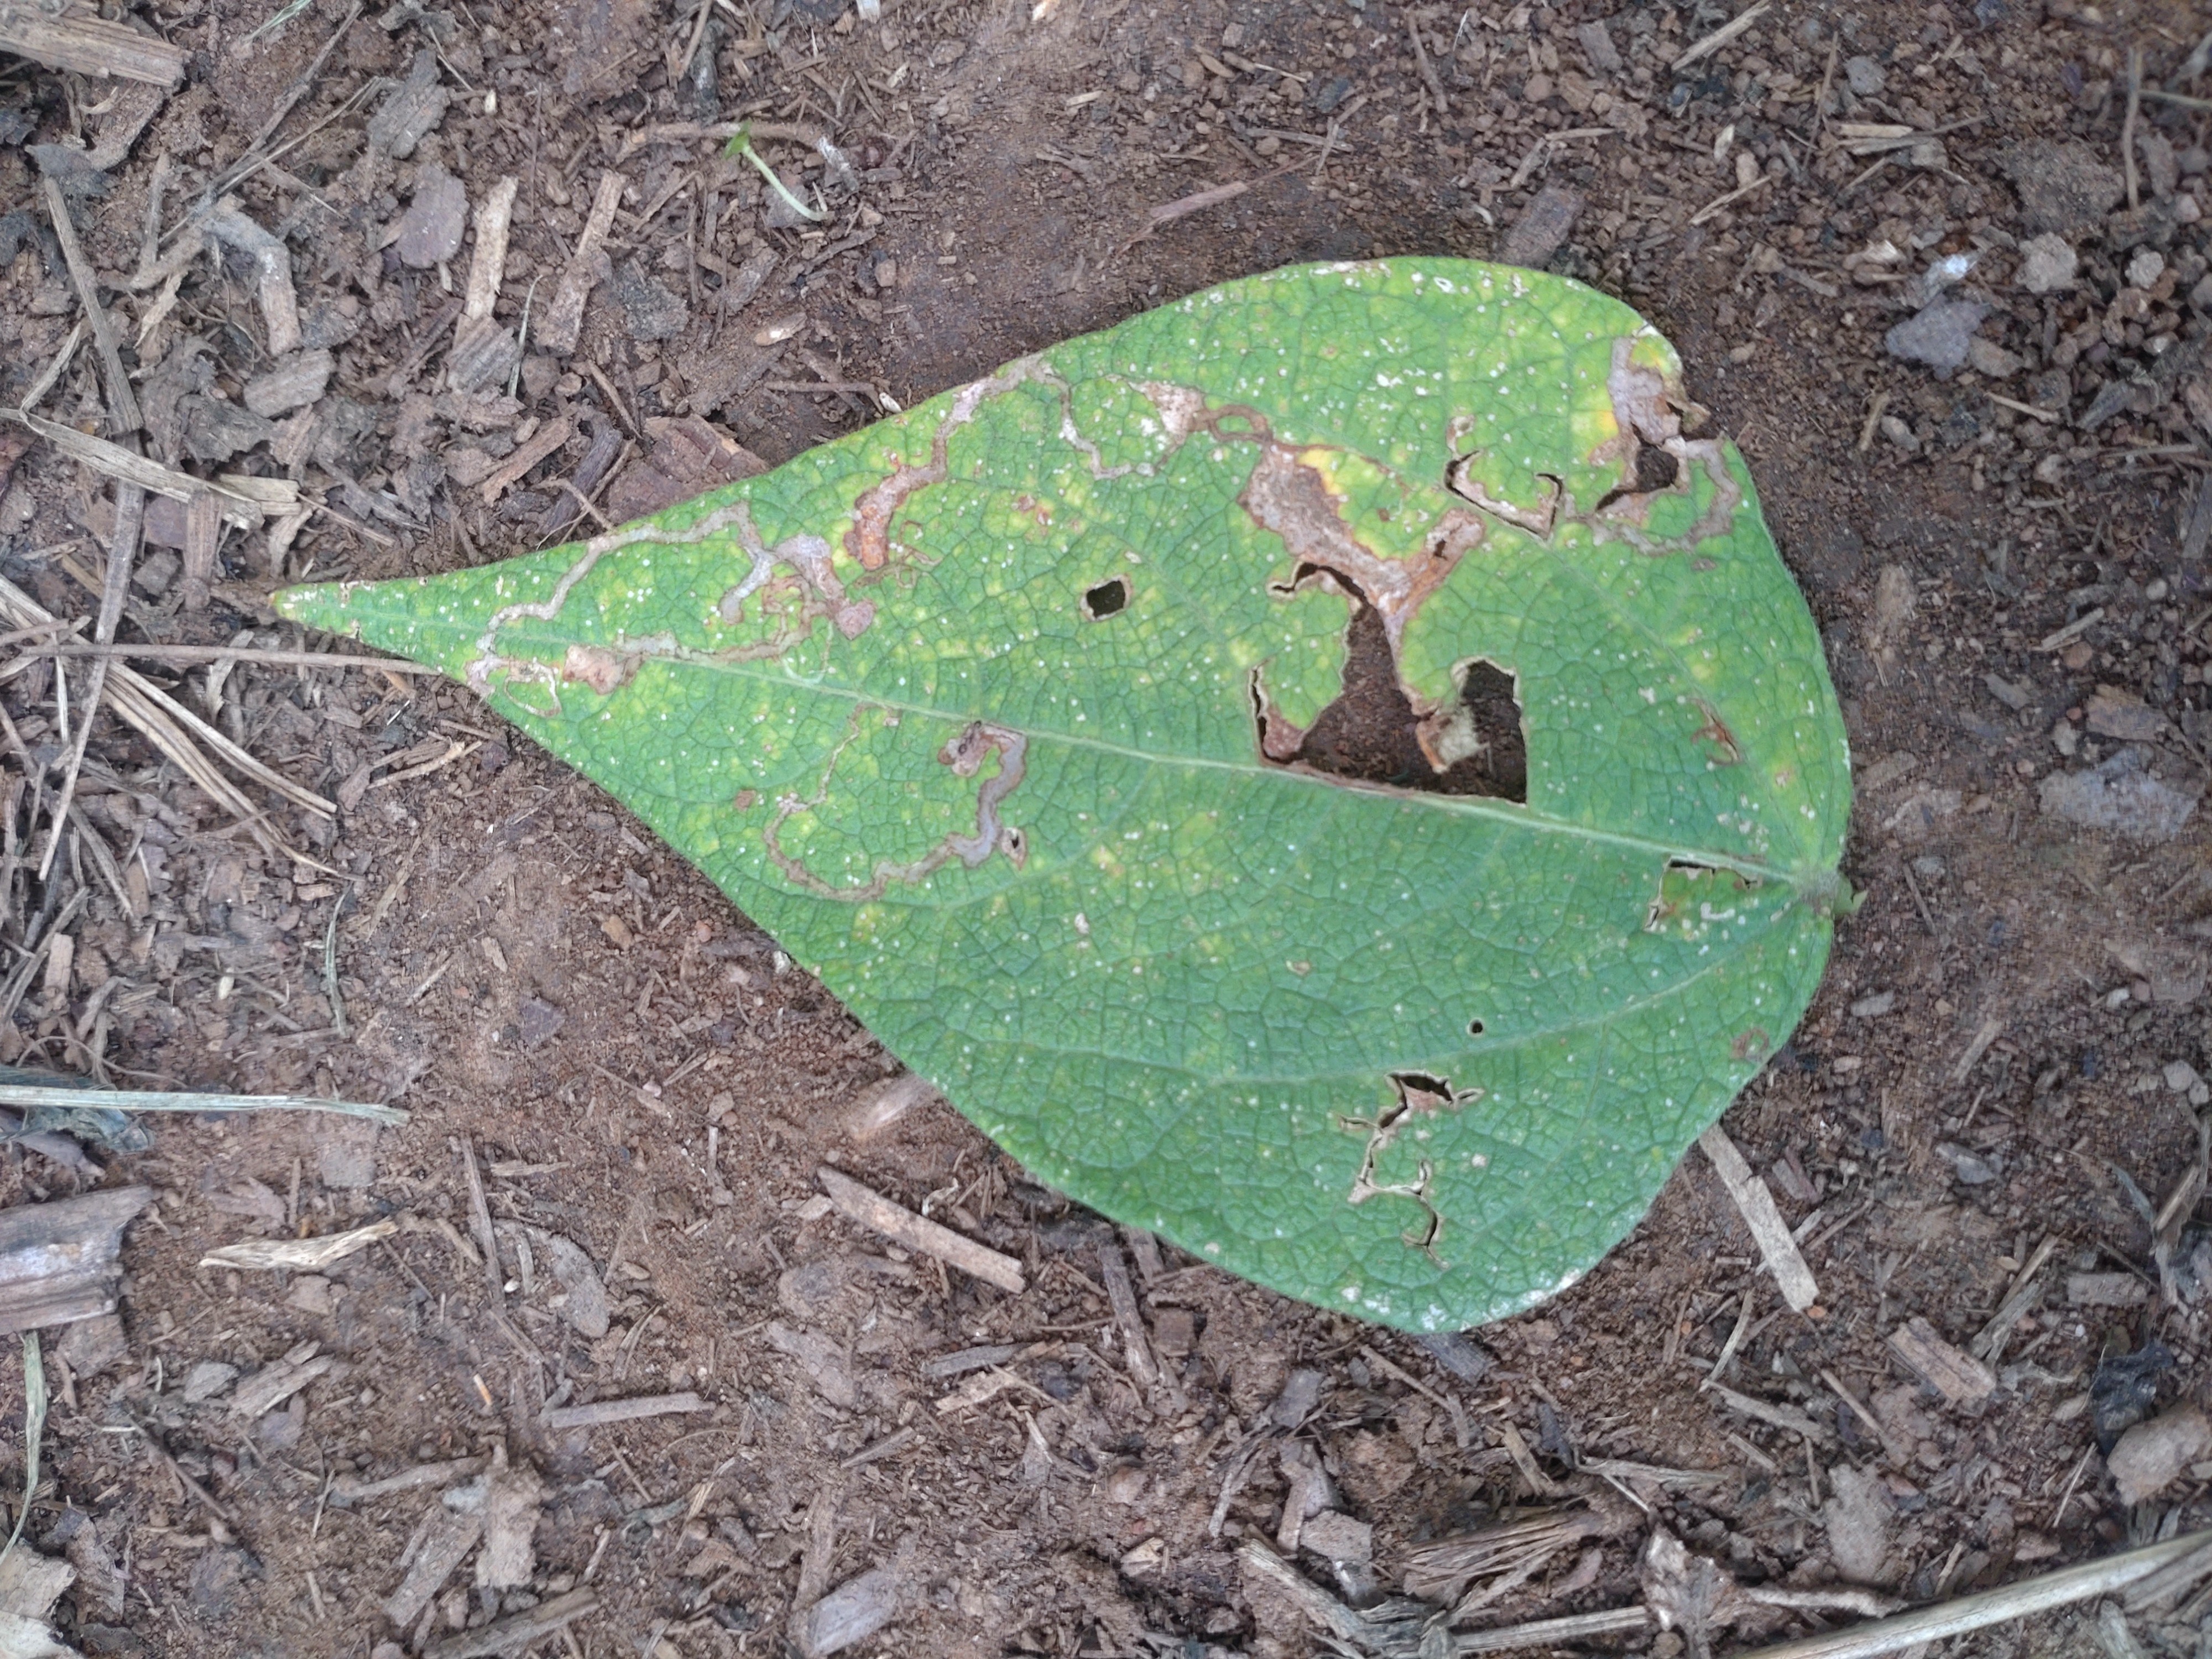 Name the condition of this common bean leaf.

anthracnose
